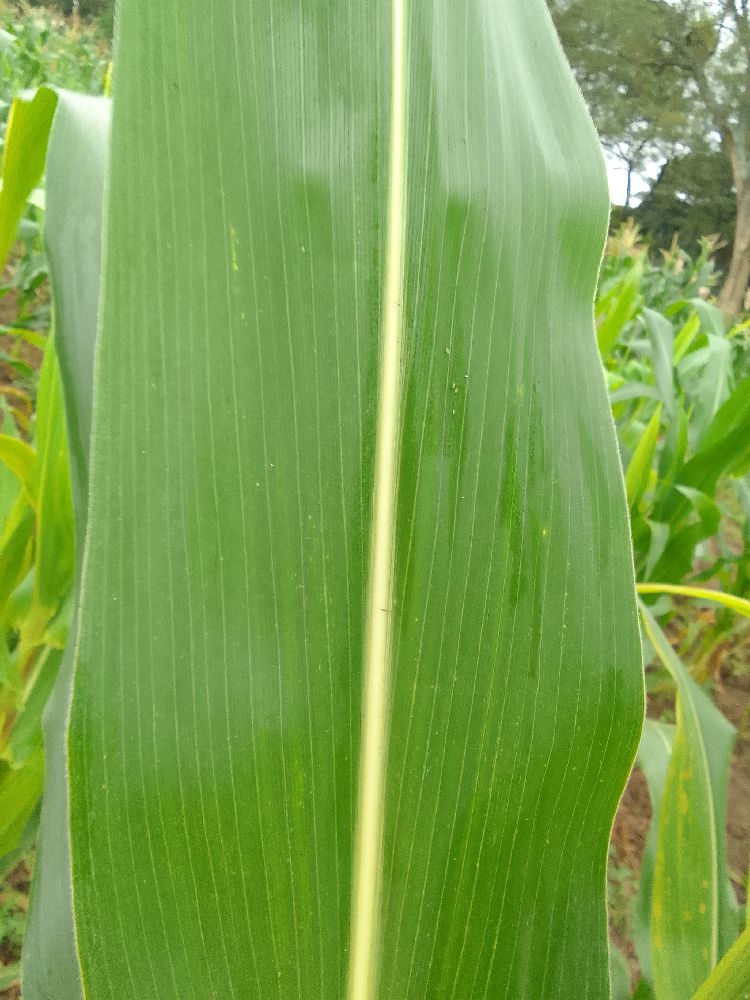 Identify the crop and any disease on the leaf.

maize, healthy
